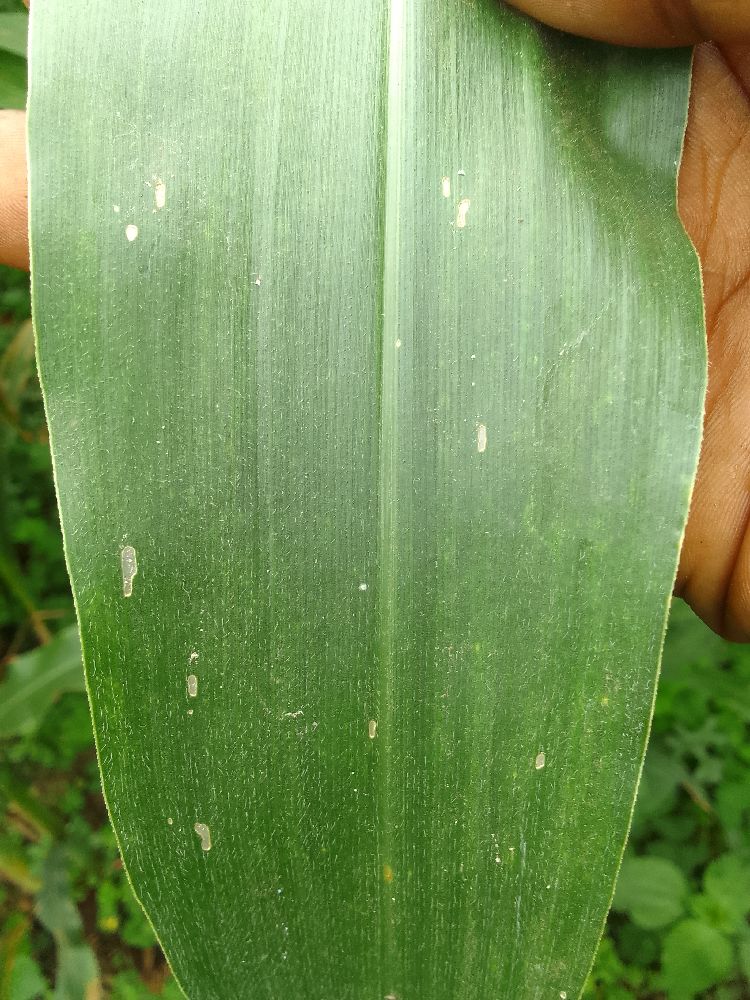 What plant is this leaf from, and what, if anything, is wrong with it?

maize, healthy
